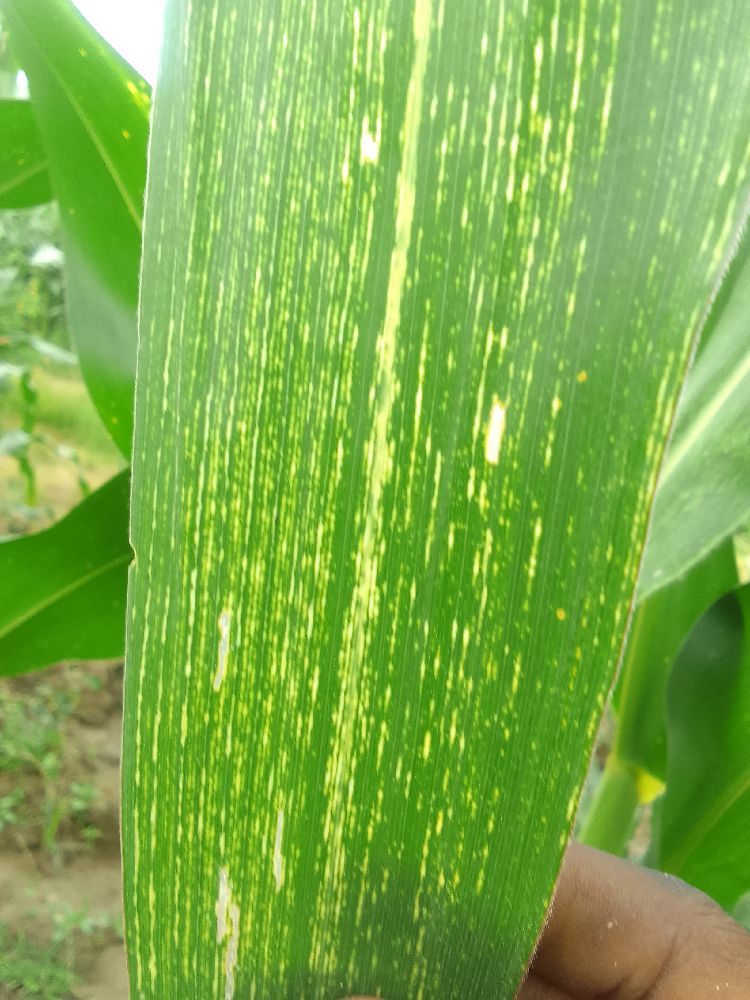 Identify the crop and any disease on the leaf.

maize, maize streak virus
